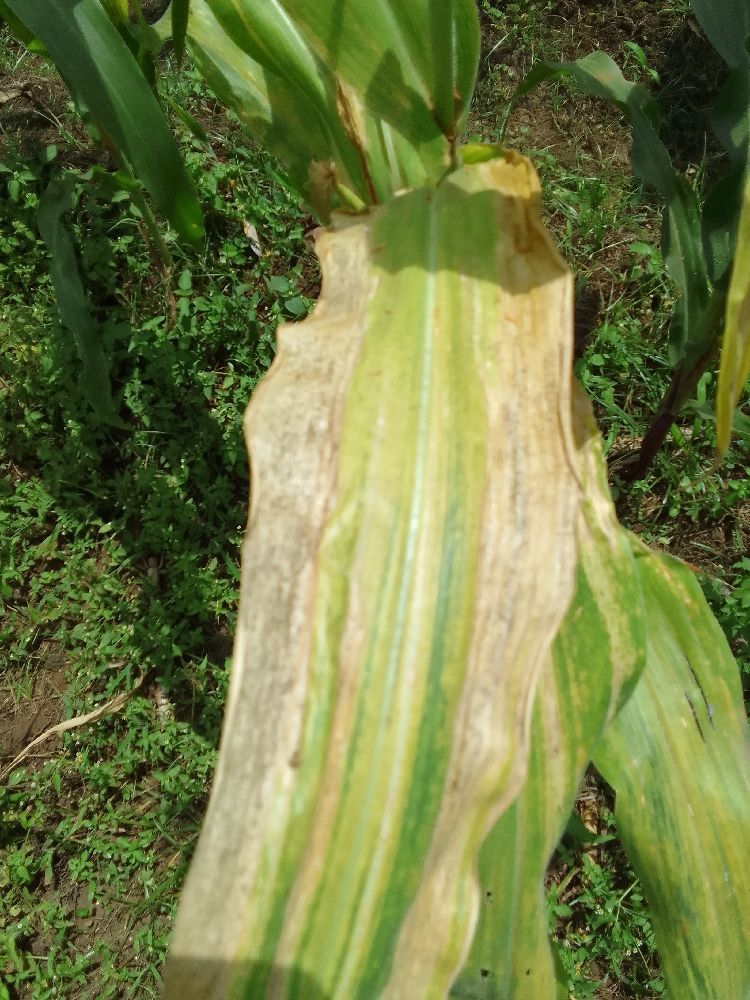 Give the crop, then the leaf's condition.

maize, maize lethal necrosis
